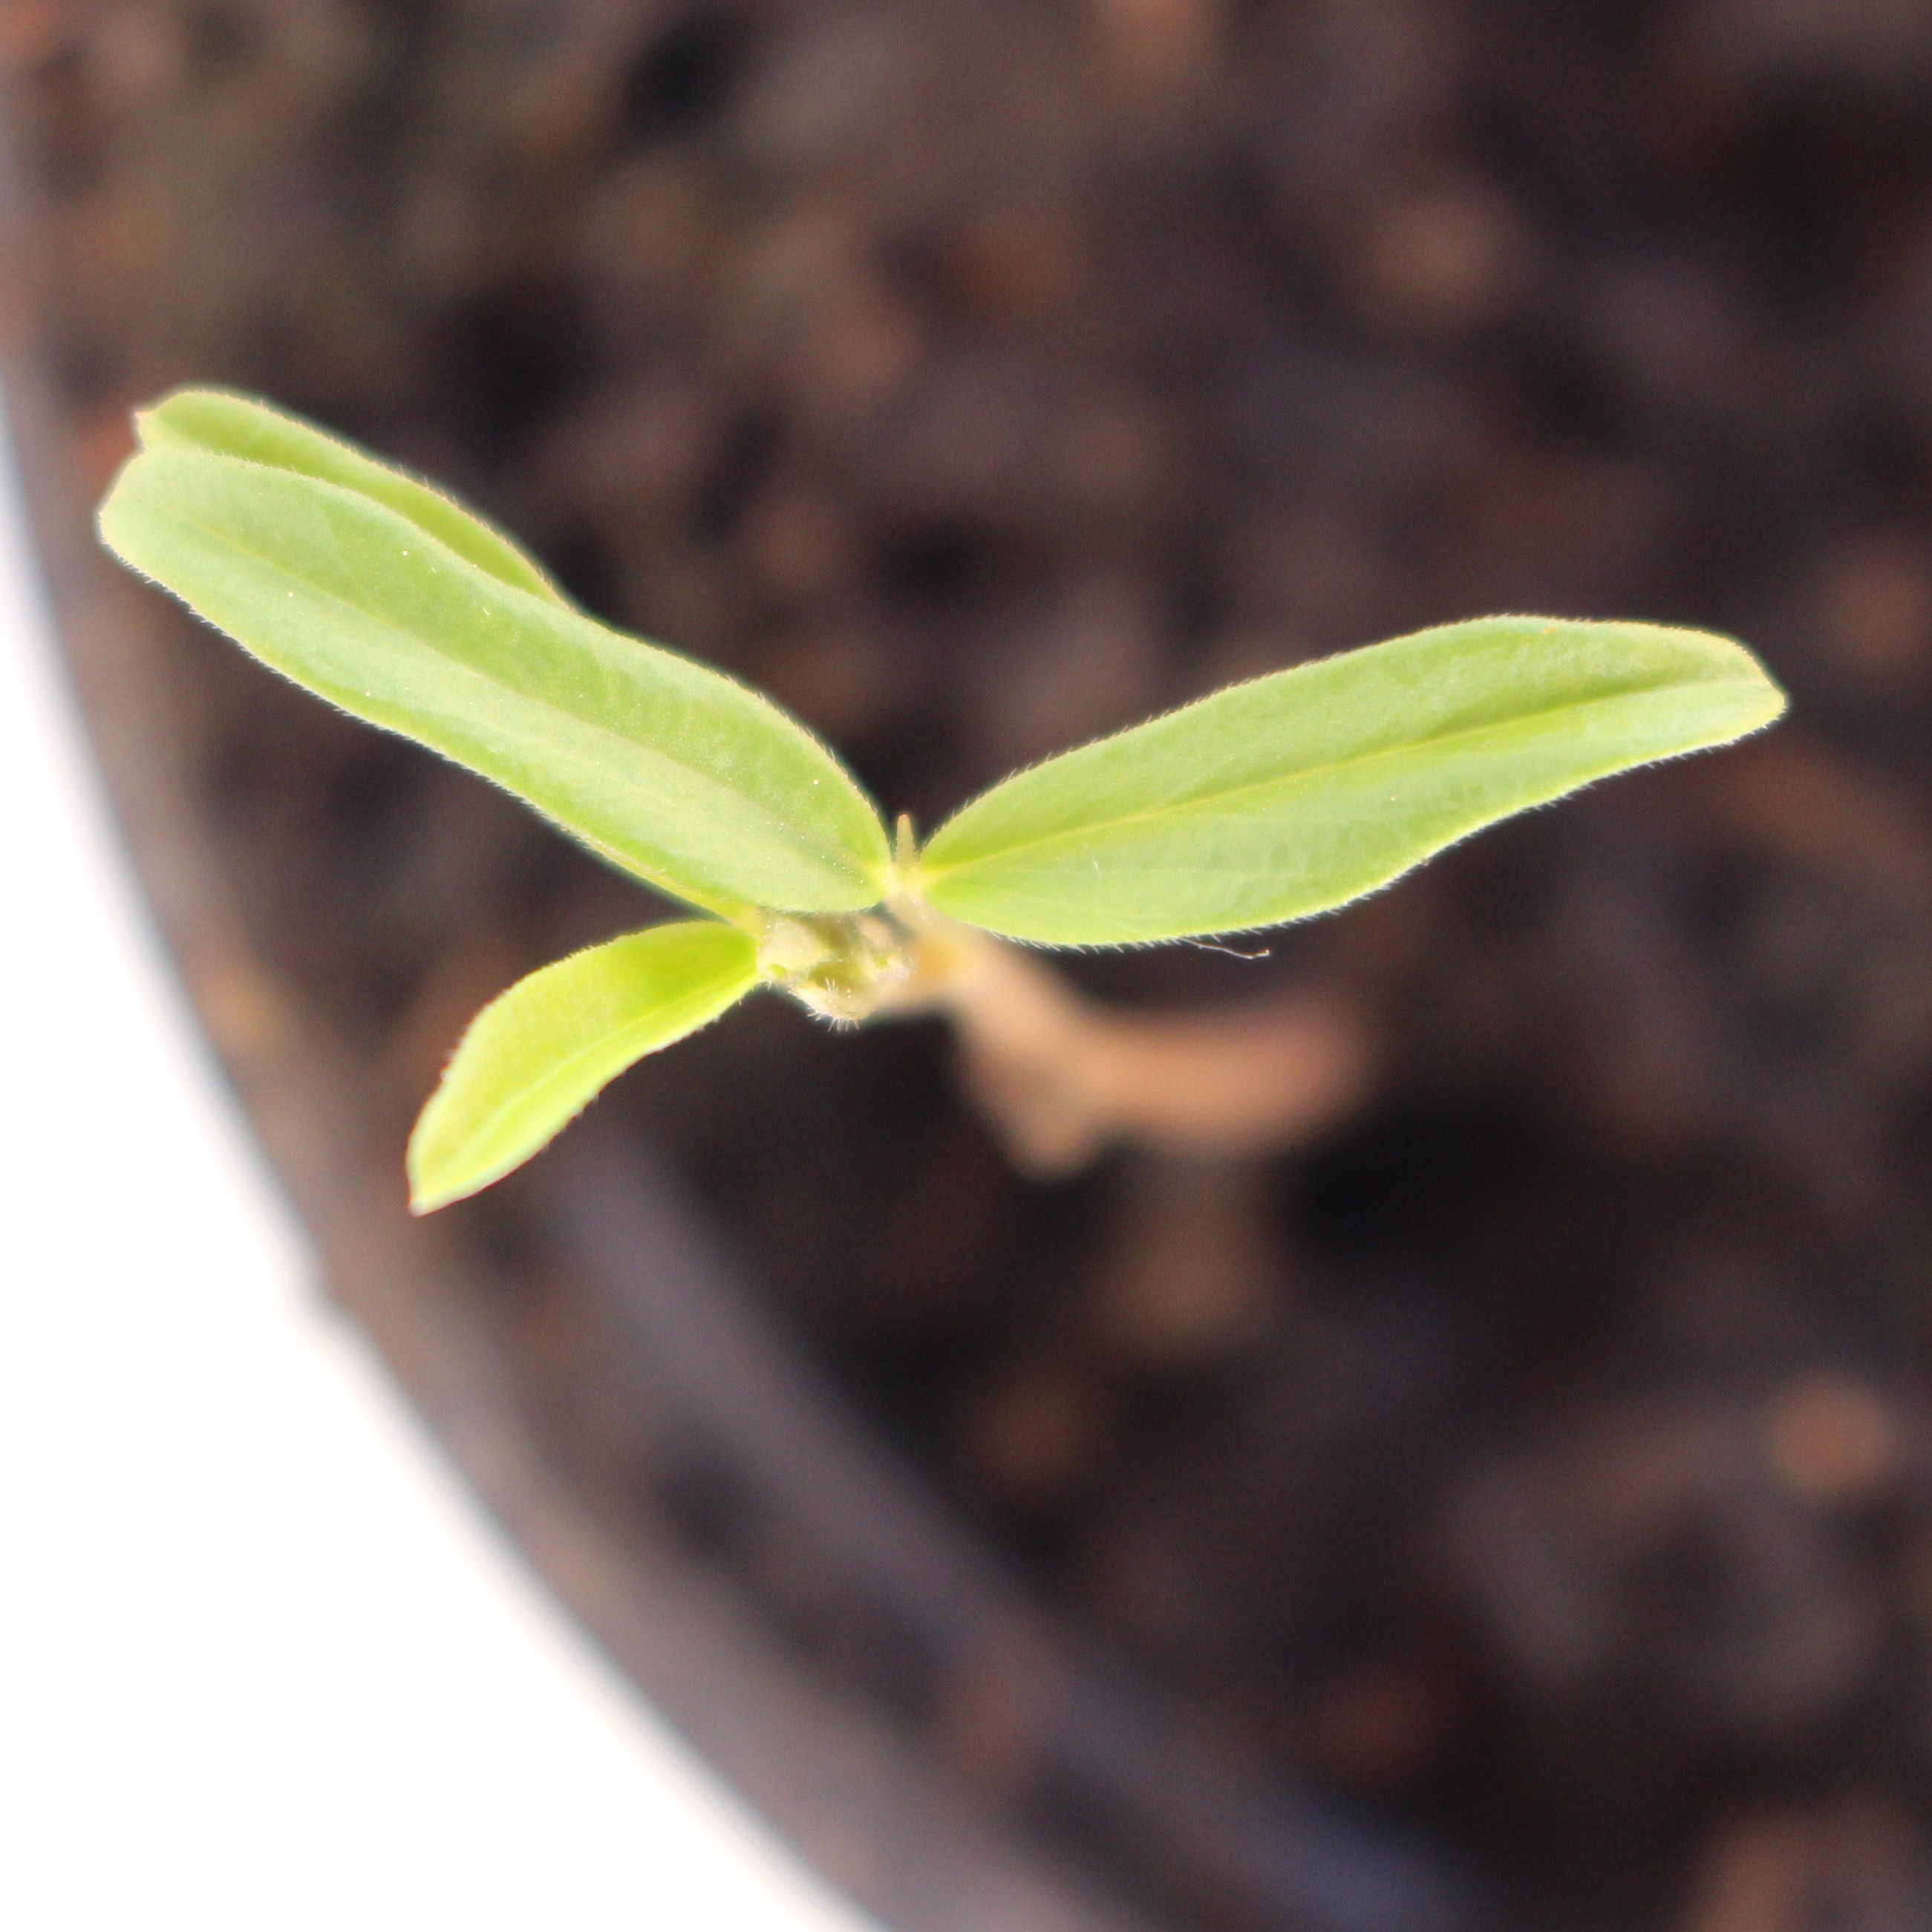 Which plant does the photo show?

Vicia sativa
